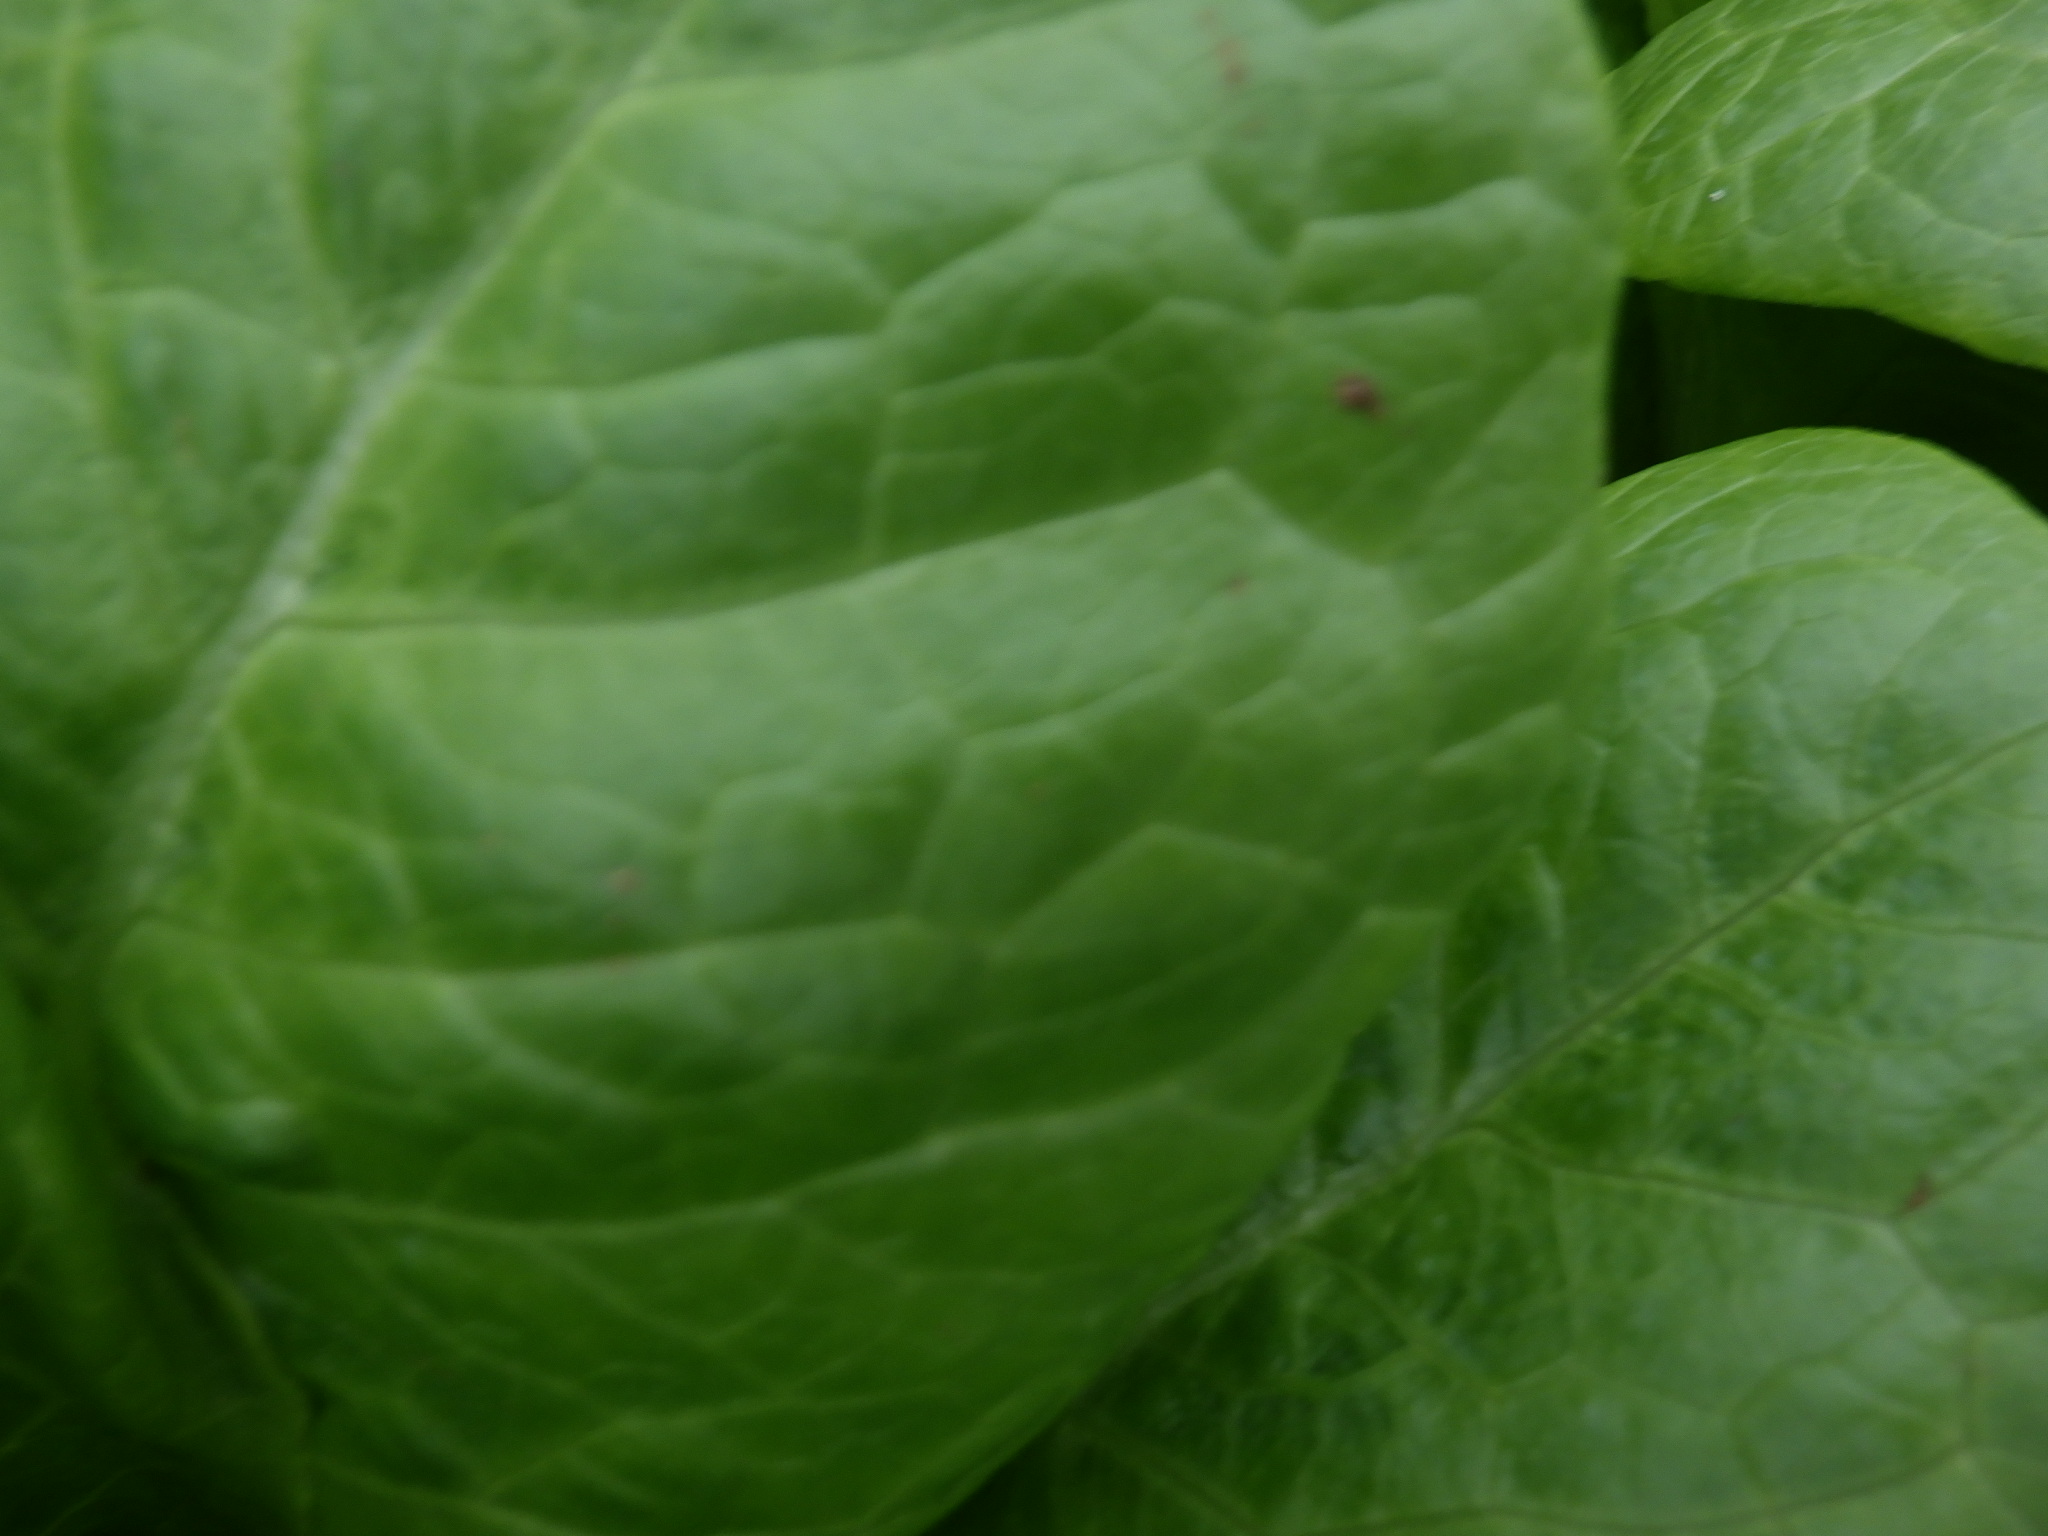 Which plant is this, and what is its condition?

lettuce, healthy
